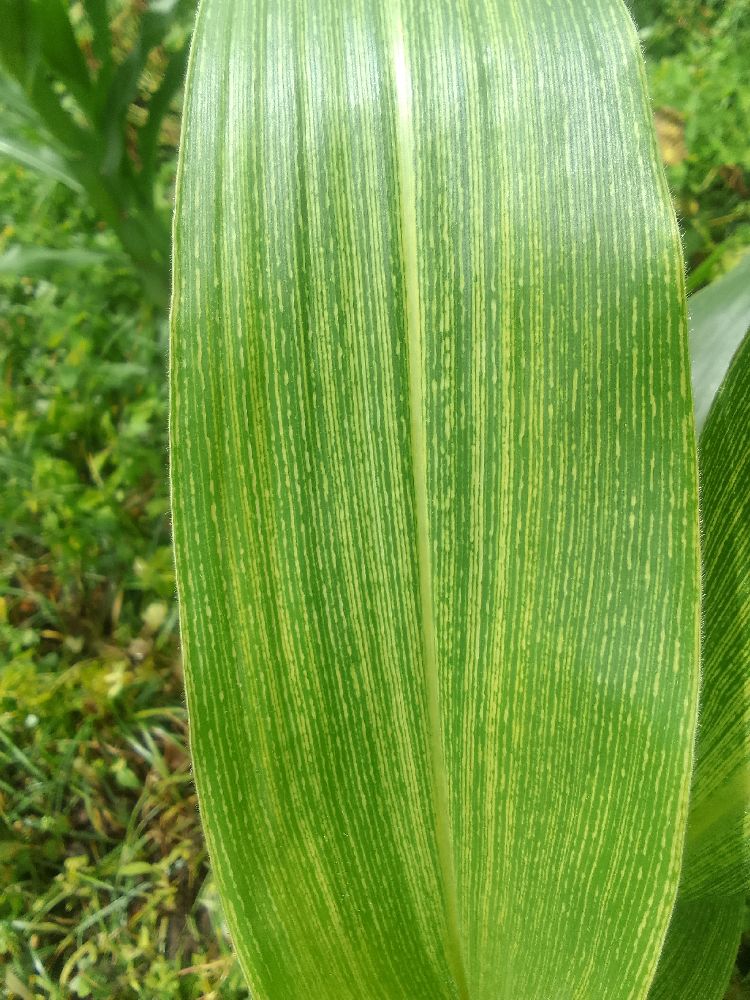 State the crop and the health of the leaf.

maize, maize streak virus
